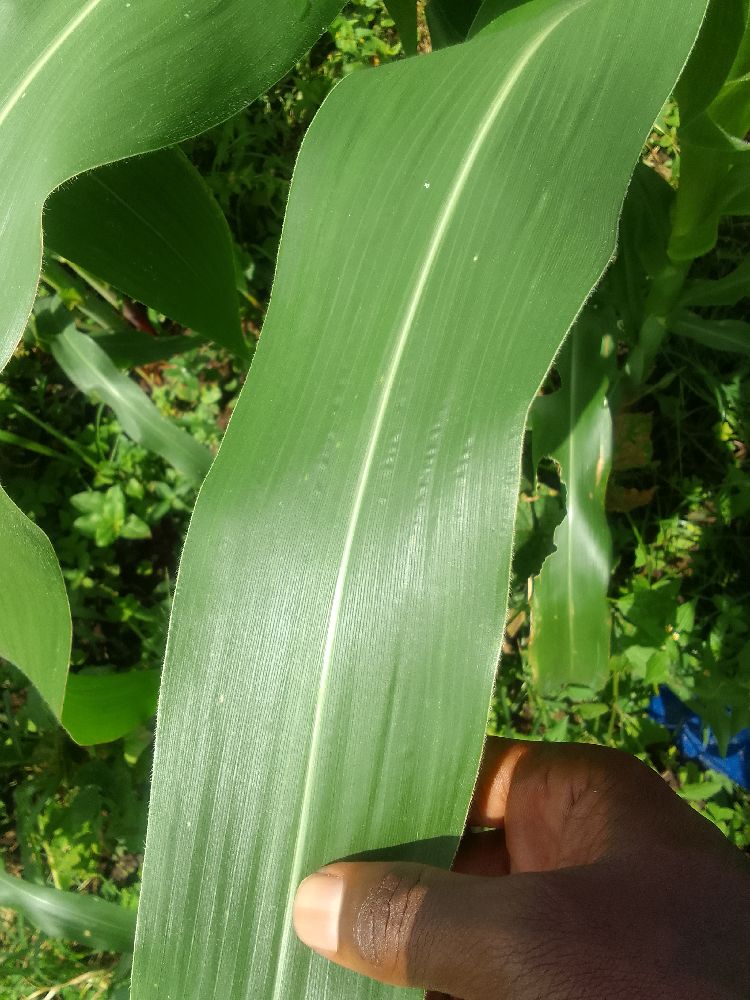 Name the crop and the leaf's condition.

maize, healthy
